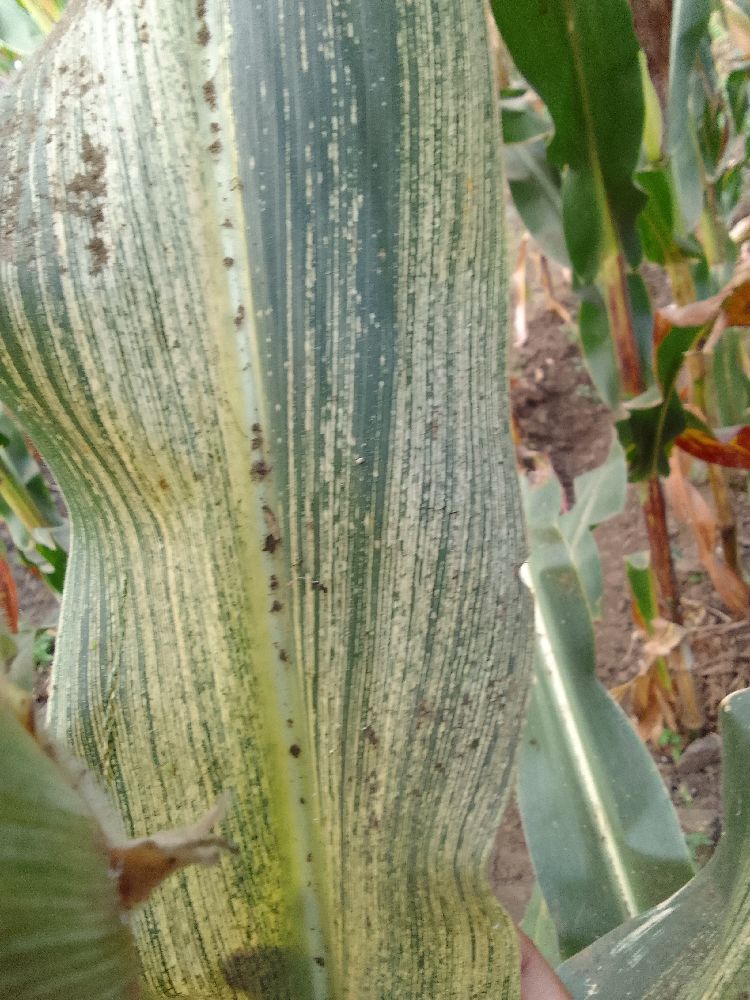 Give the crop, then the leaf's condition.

maize, maize streak virus
